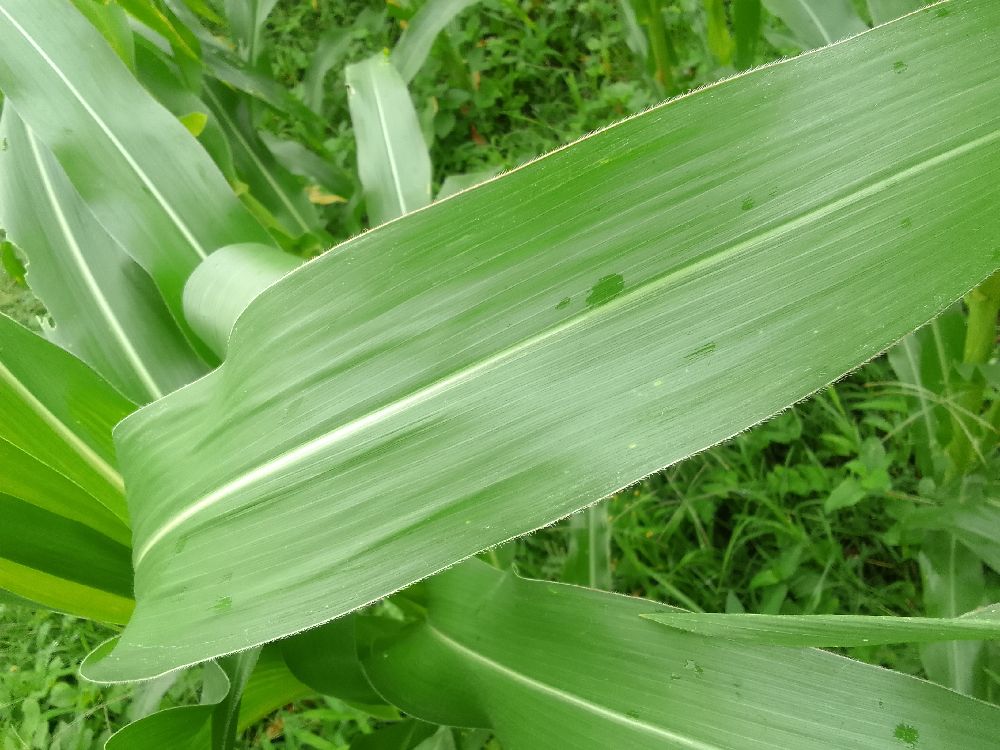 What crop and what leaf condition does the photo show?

maize, healthy
